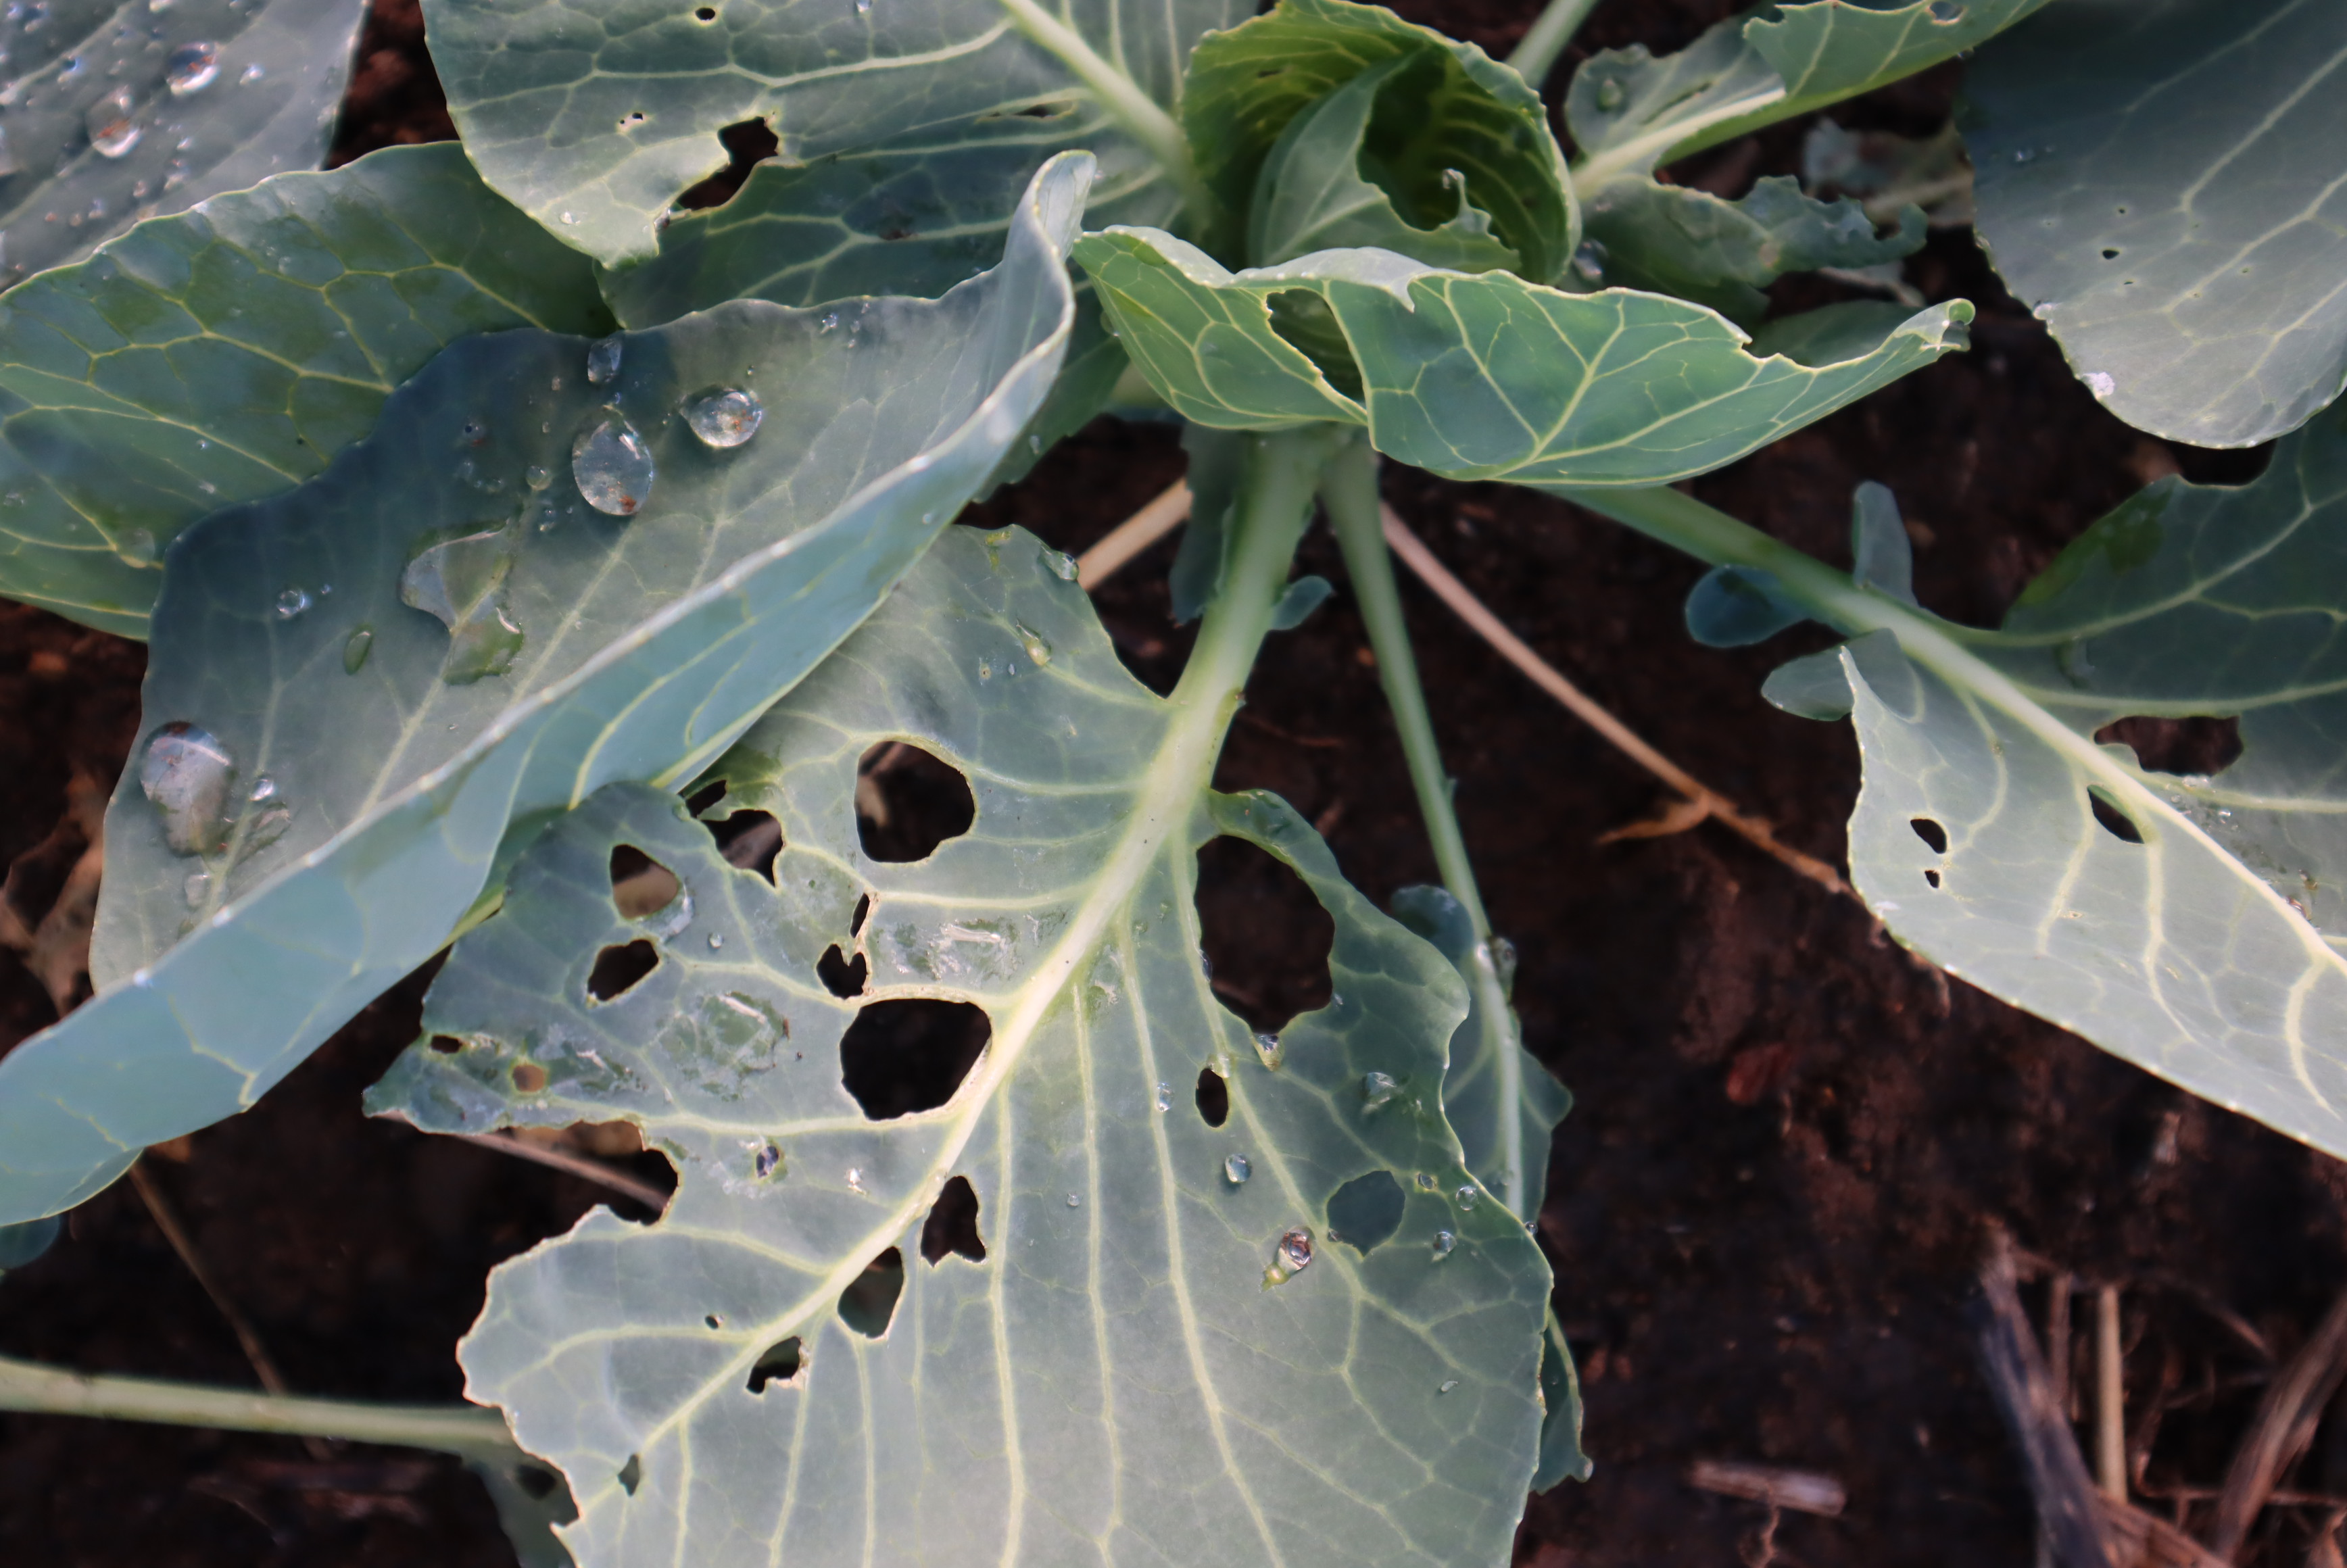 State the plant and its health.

cabbage, phytophagous
